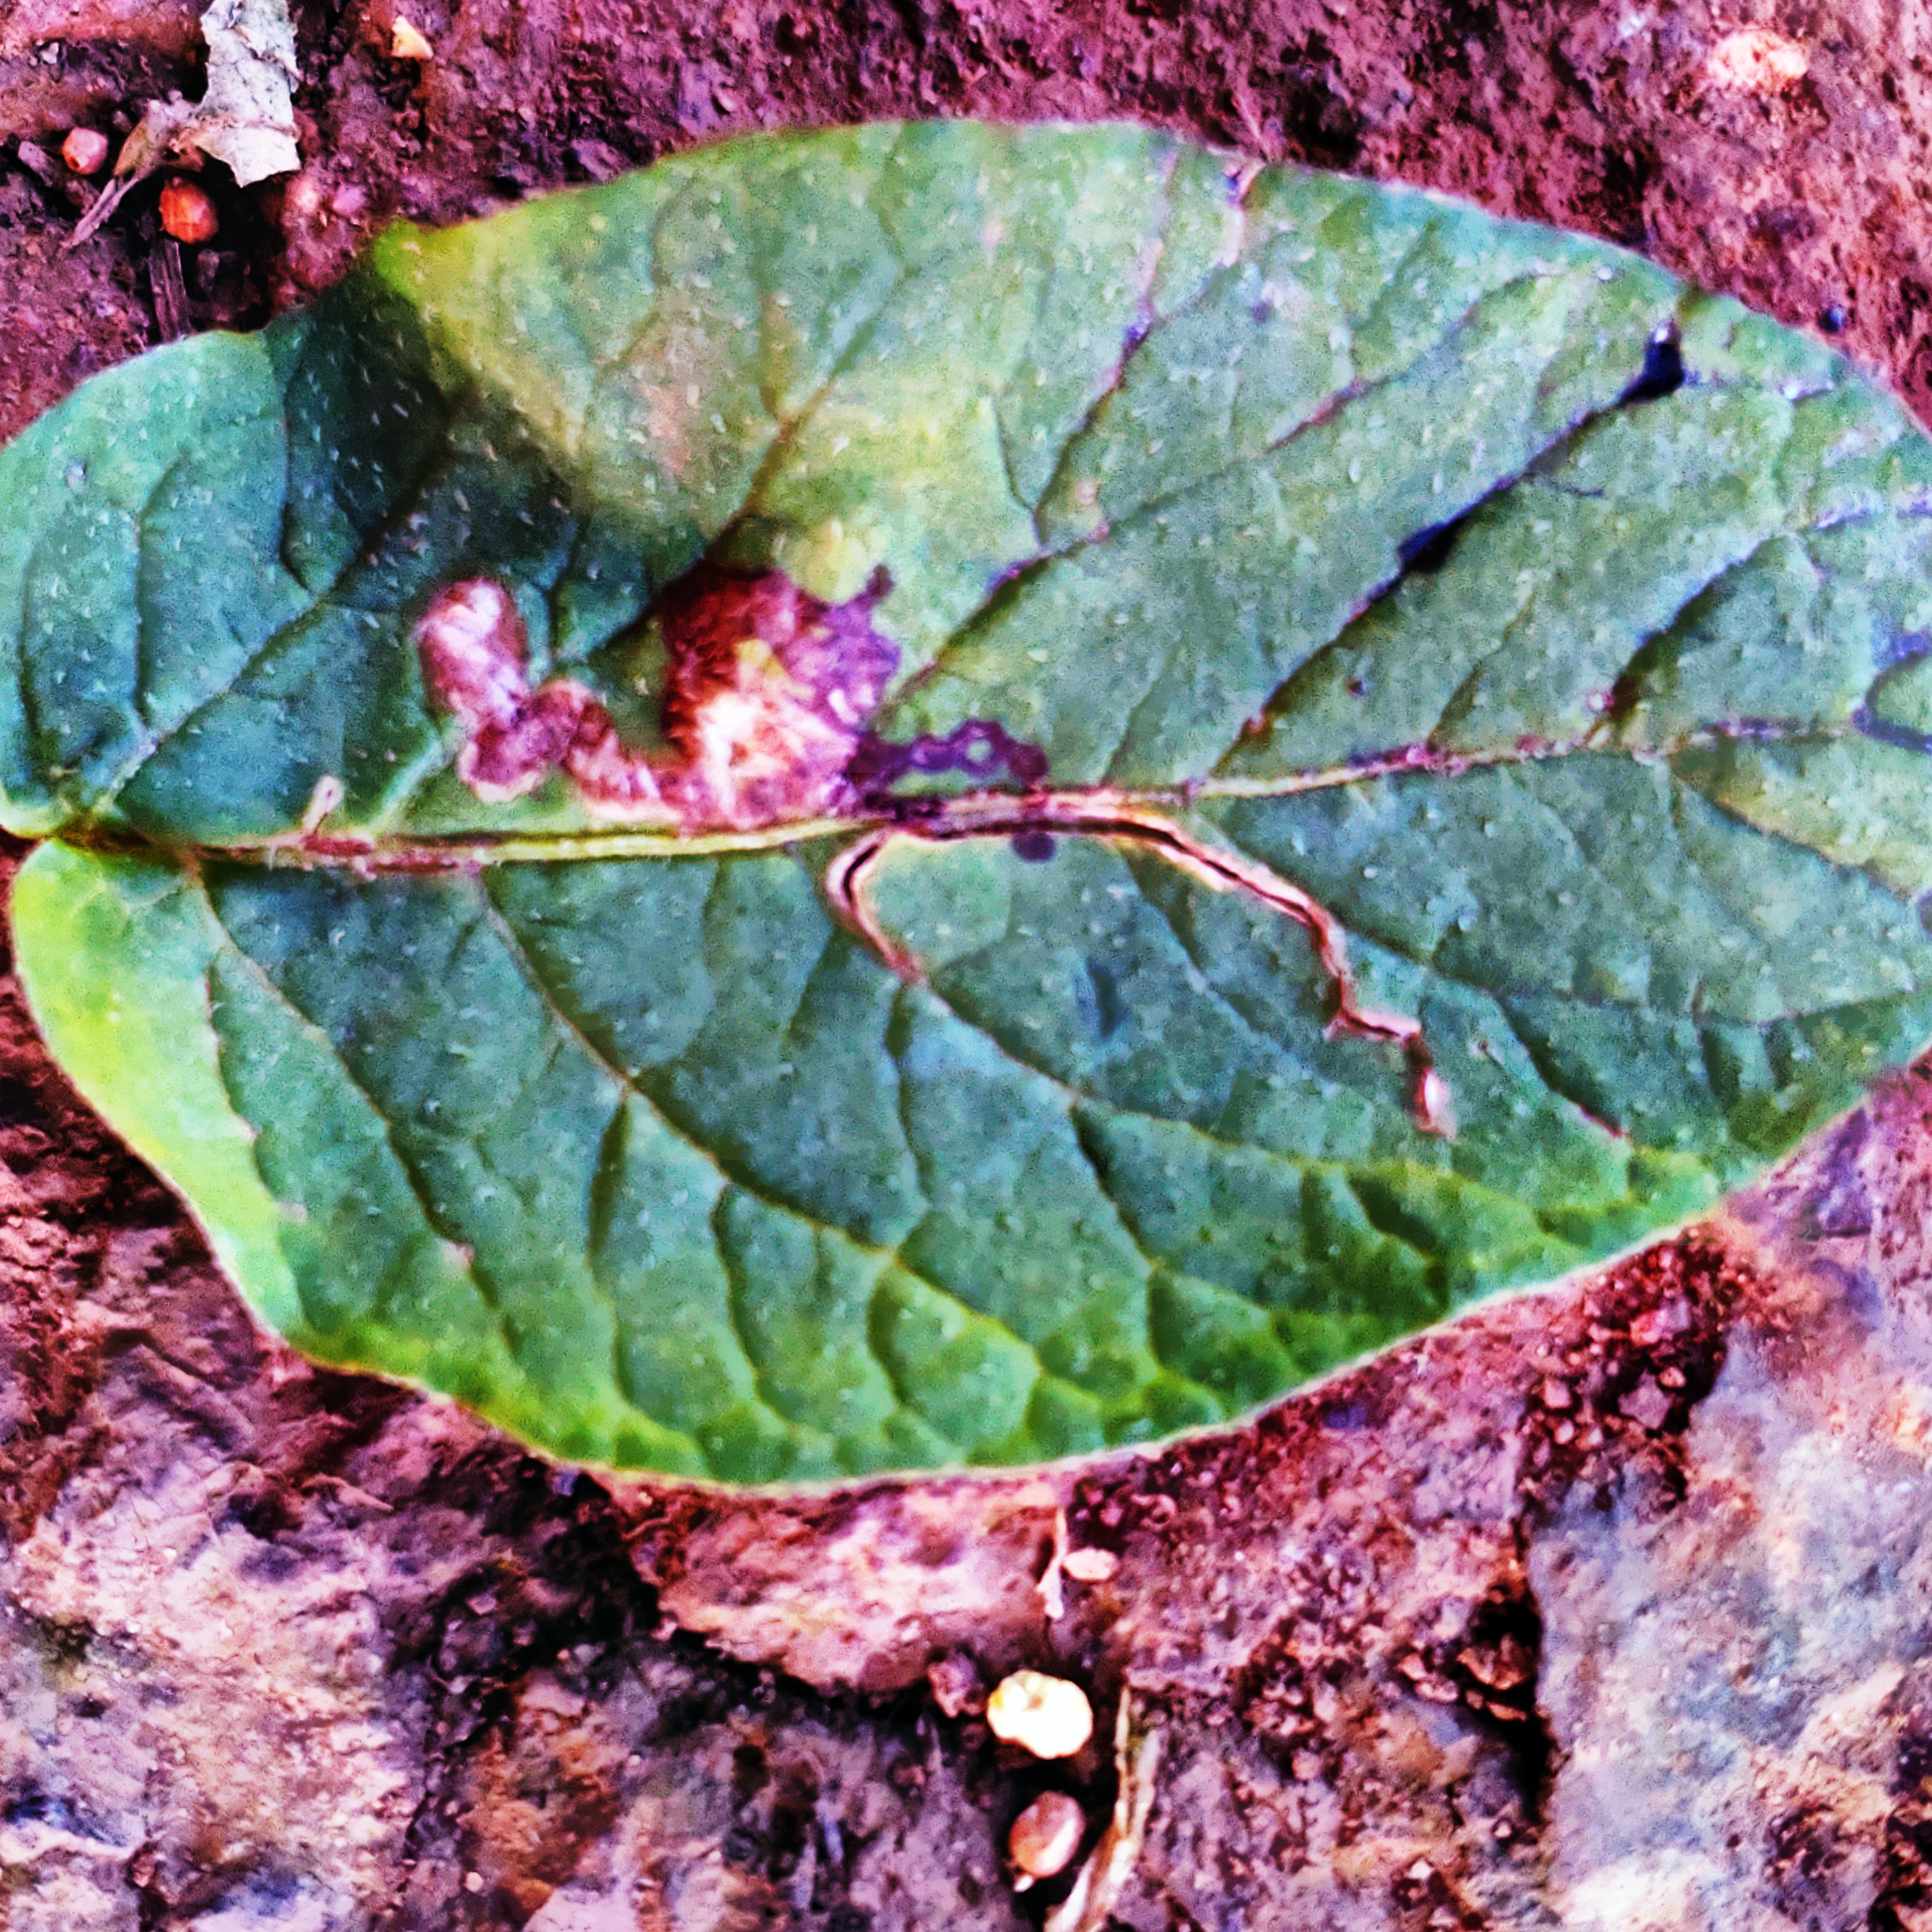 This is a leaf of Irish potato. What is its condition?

late blight
